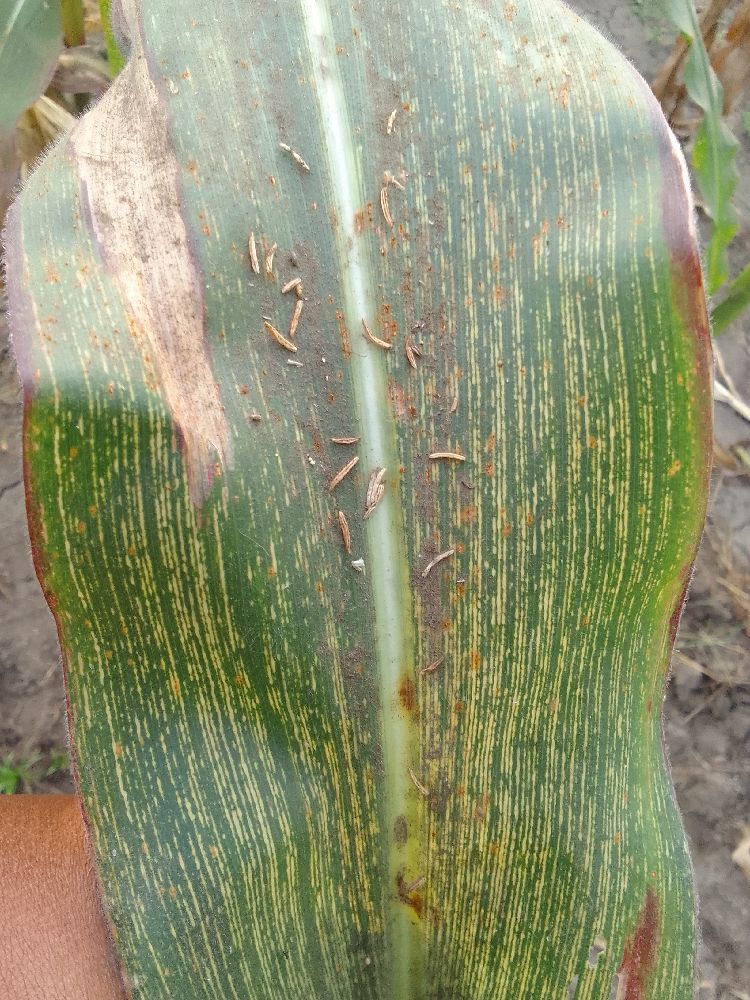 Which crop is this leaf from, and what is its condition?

maize, maize streak virus
